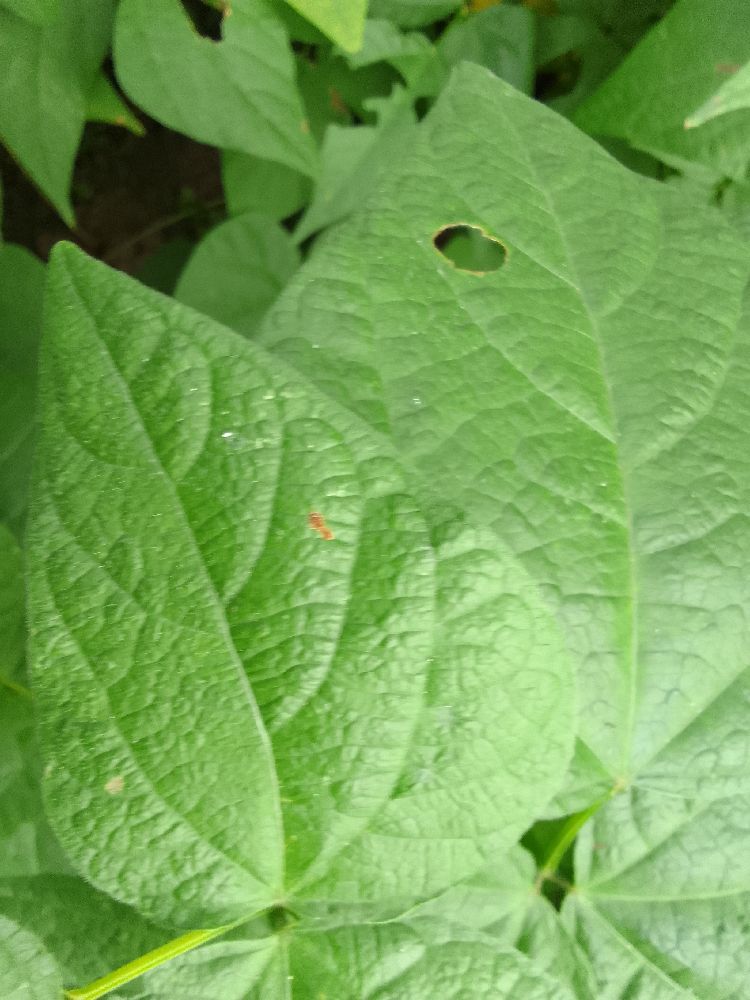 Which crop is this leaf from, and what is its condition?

common bean, healthy
